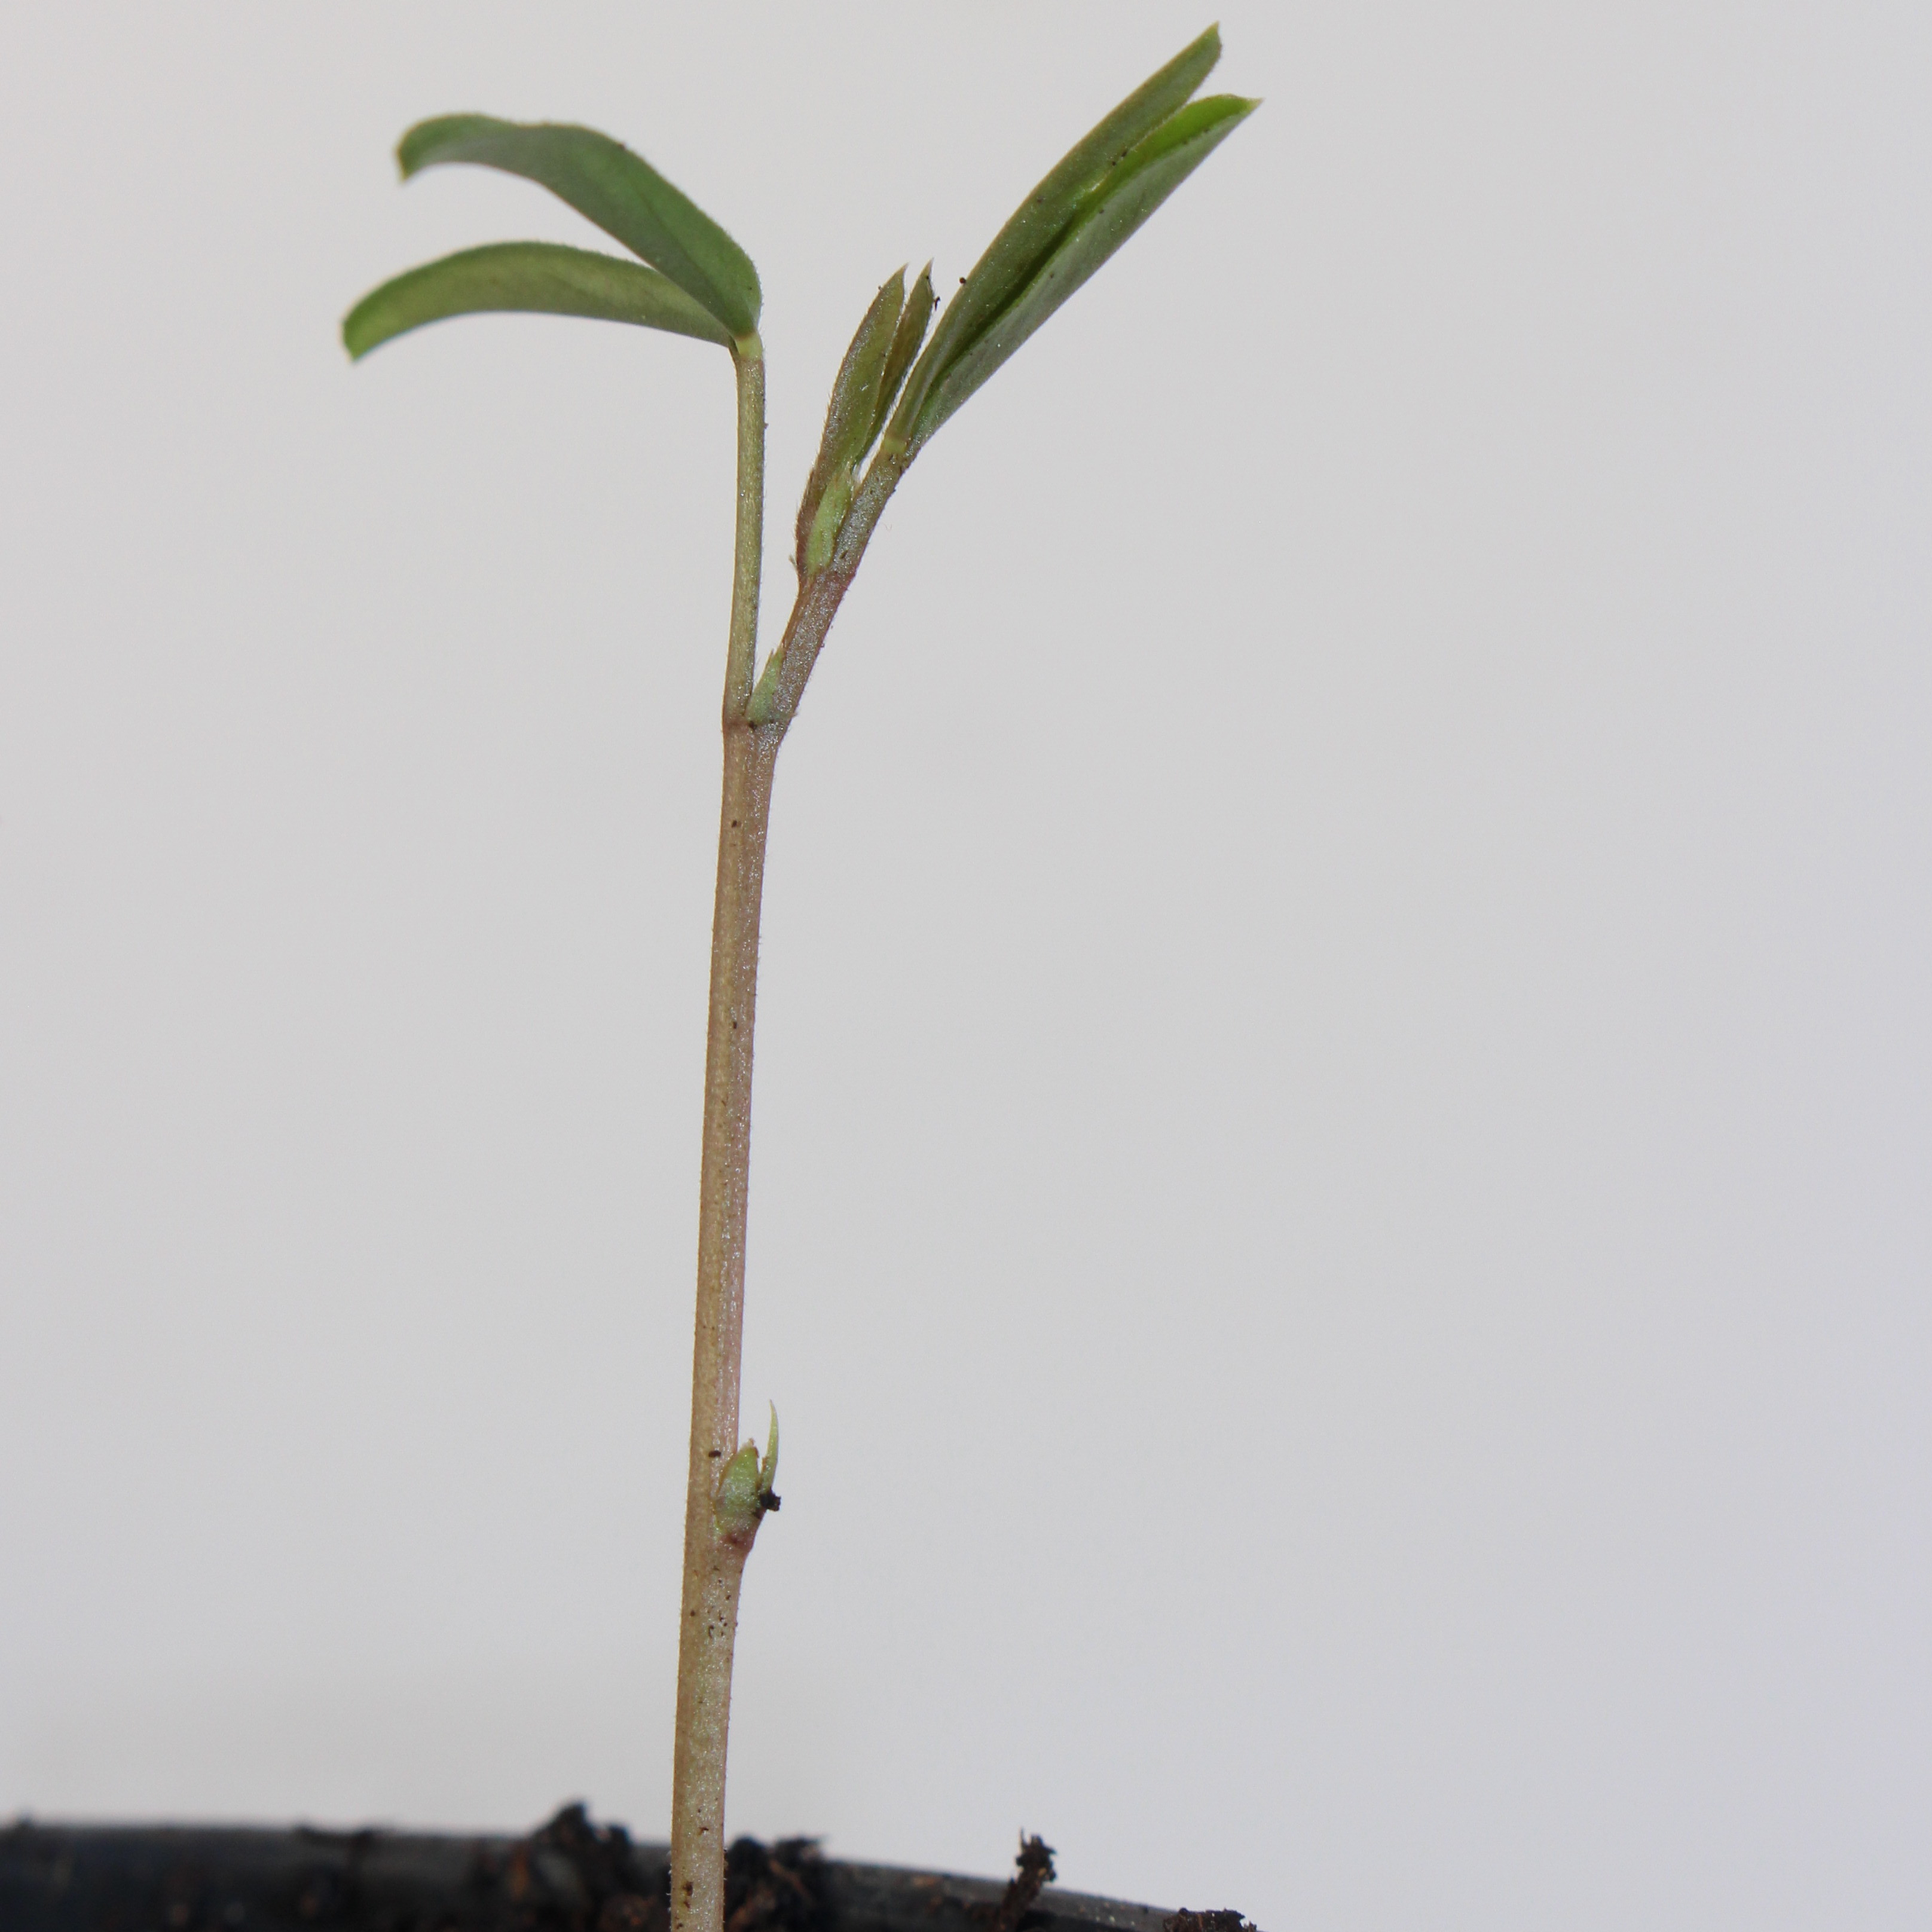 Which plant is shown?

Vicia sativa
